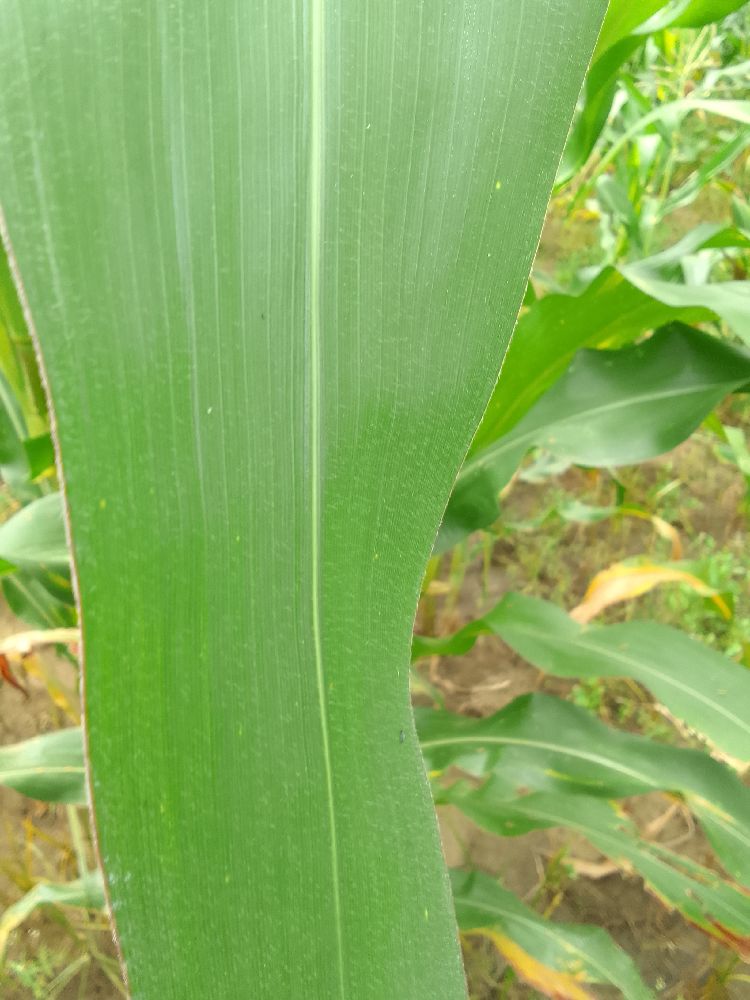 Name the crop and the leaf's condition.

maize, healthy
